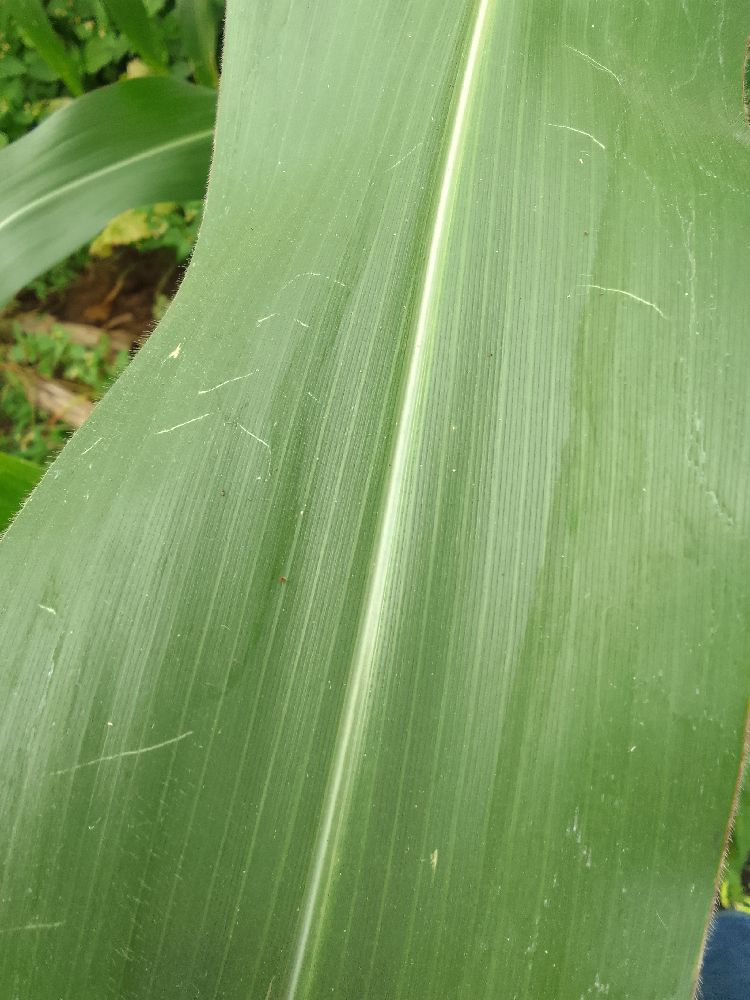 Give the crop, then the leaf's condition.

maize, healthy
